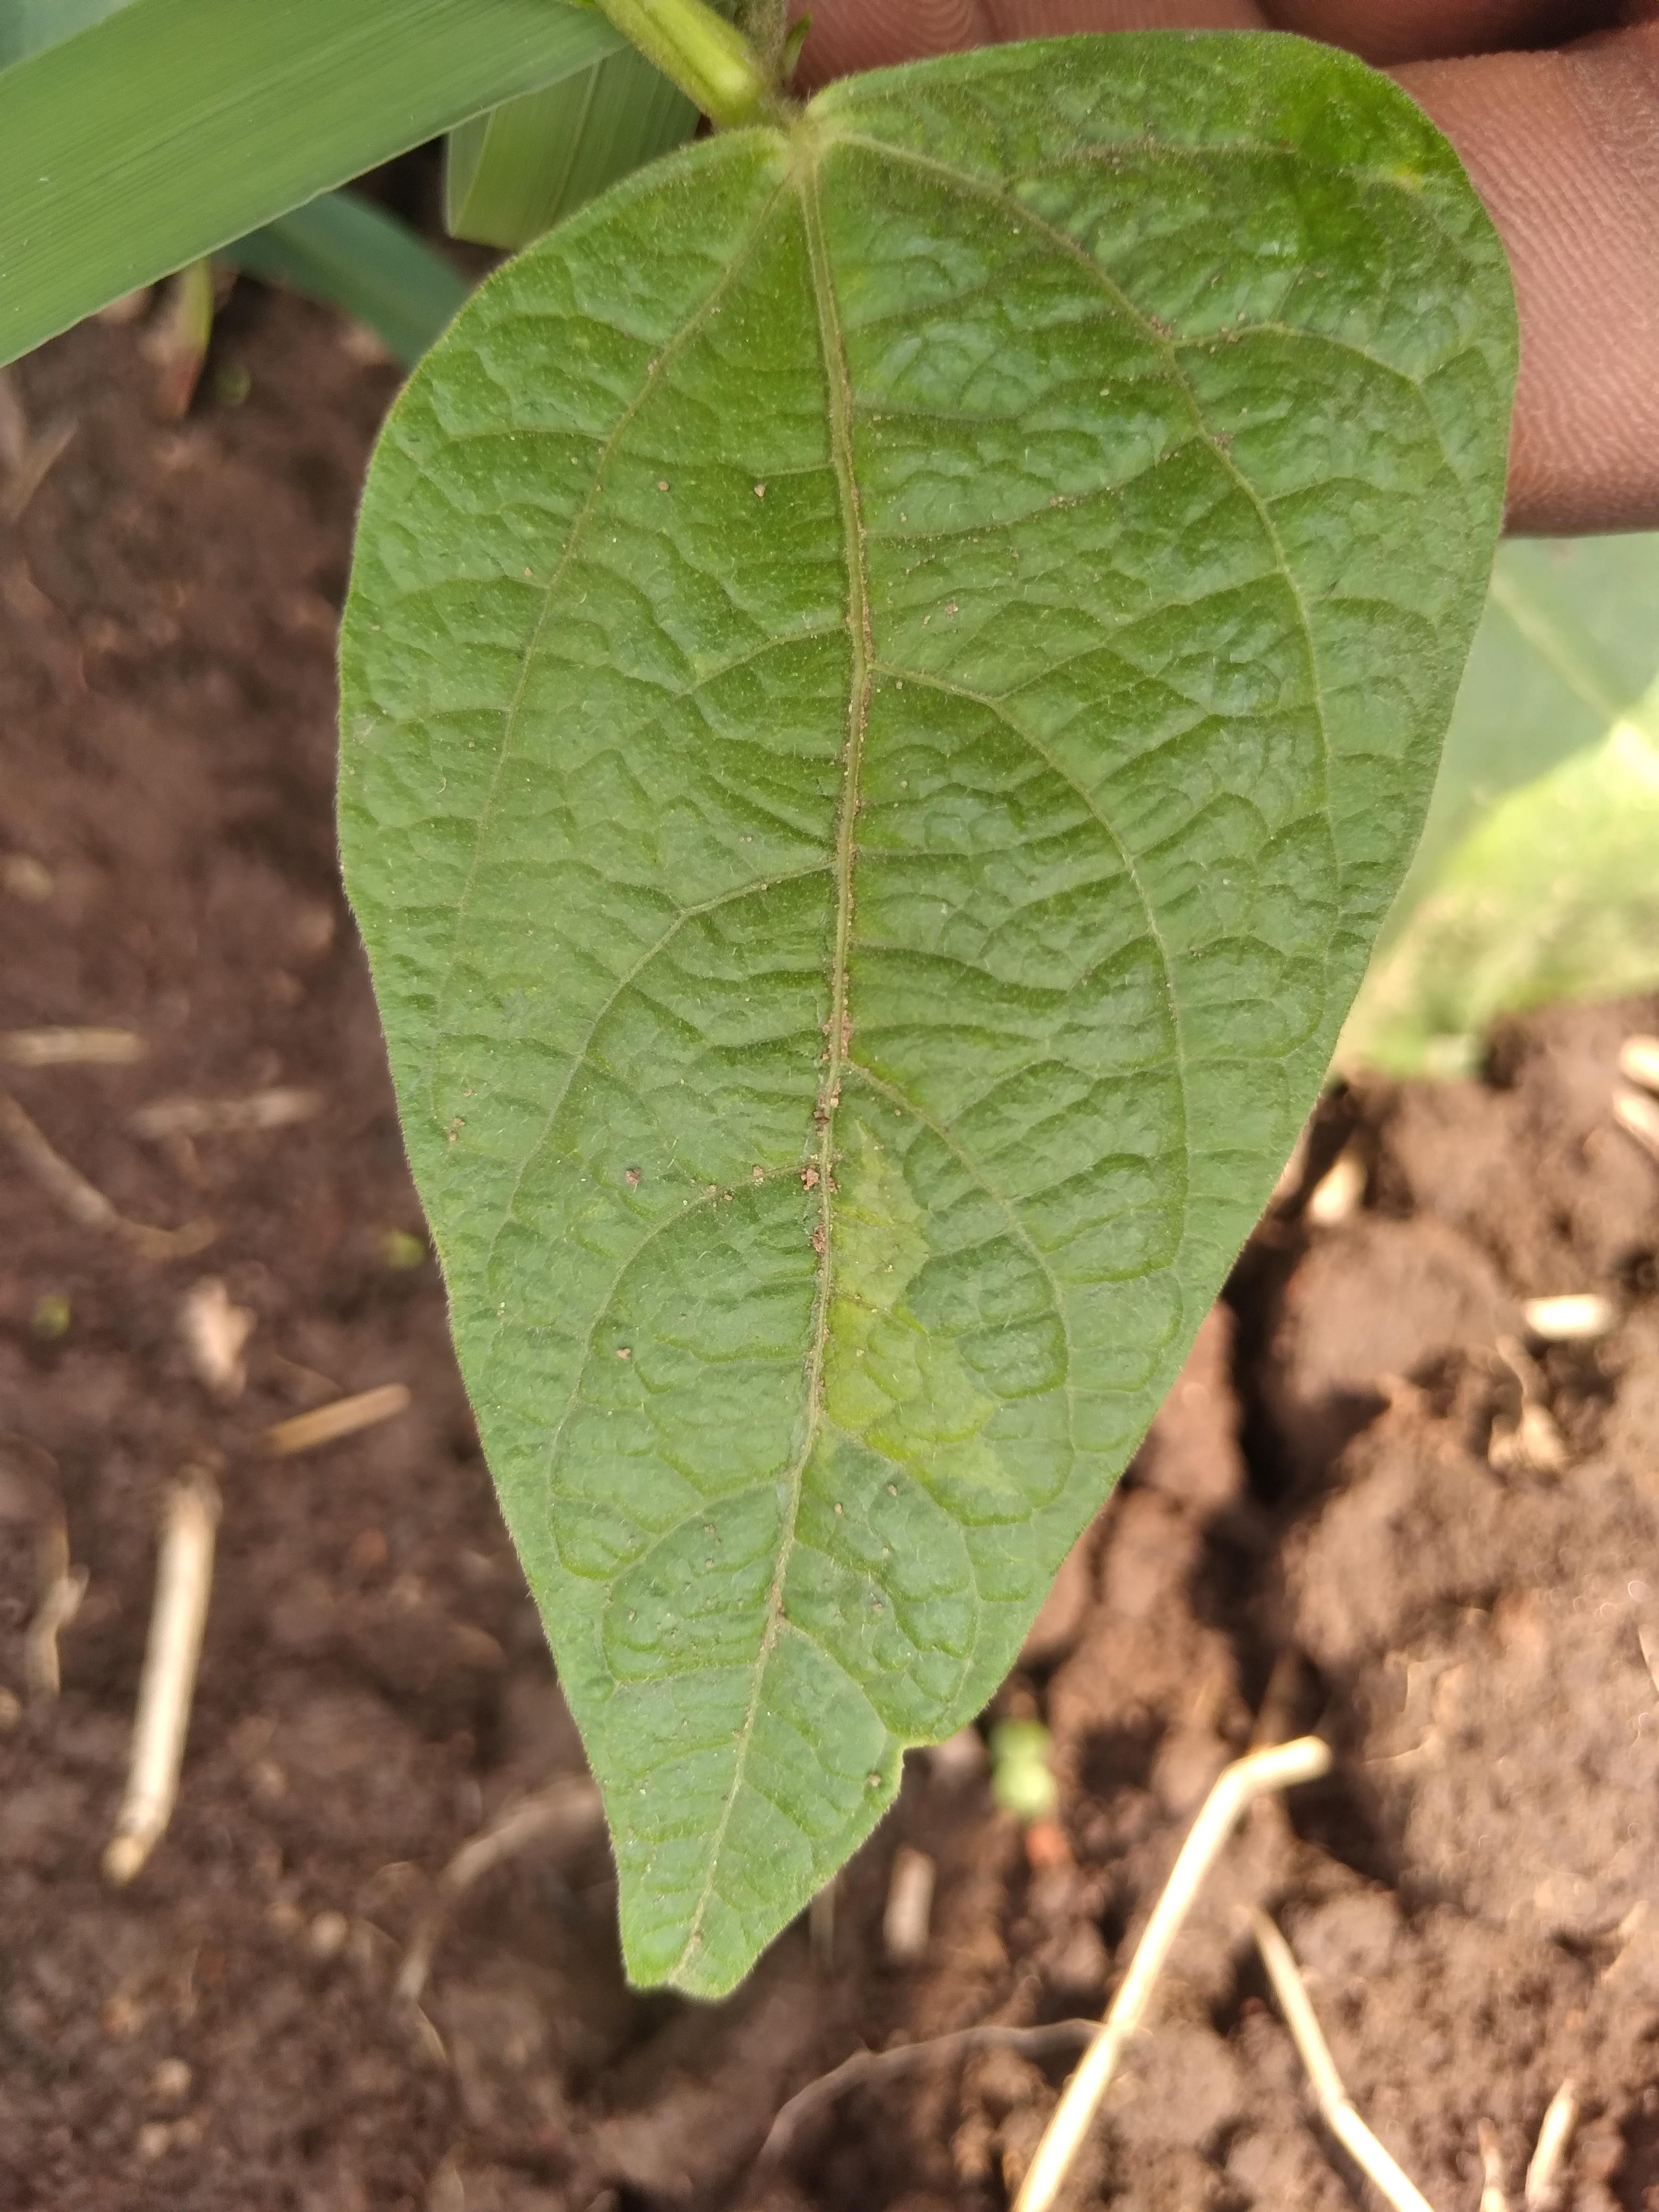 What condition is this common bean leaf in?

healthy
